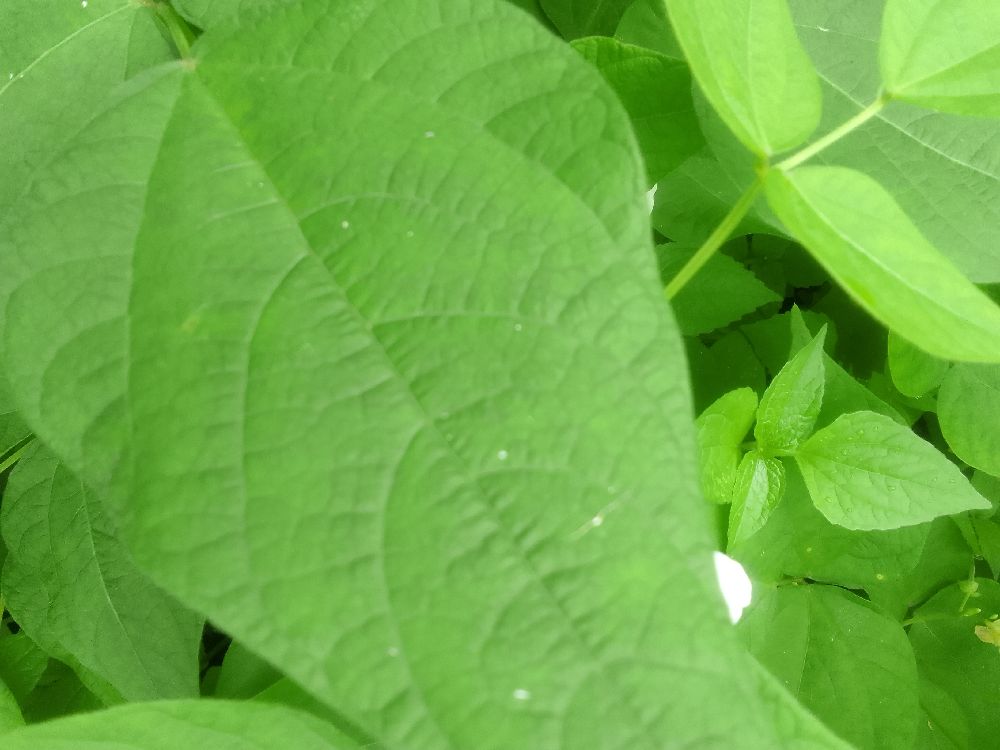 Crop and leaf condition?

common bean, healthy
